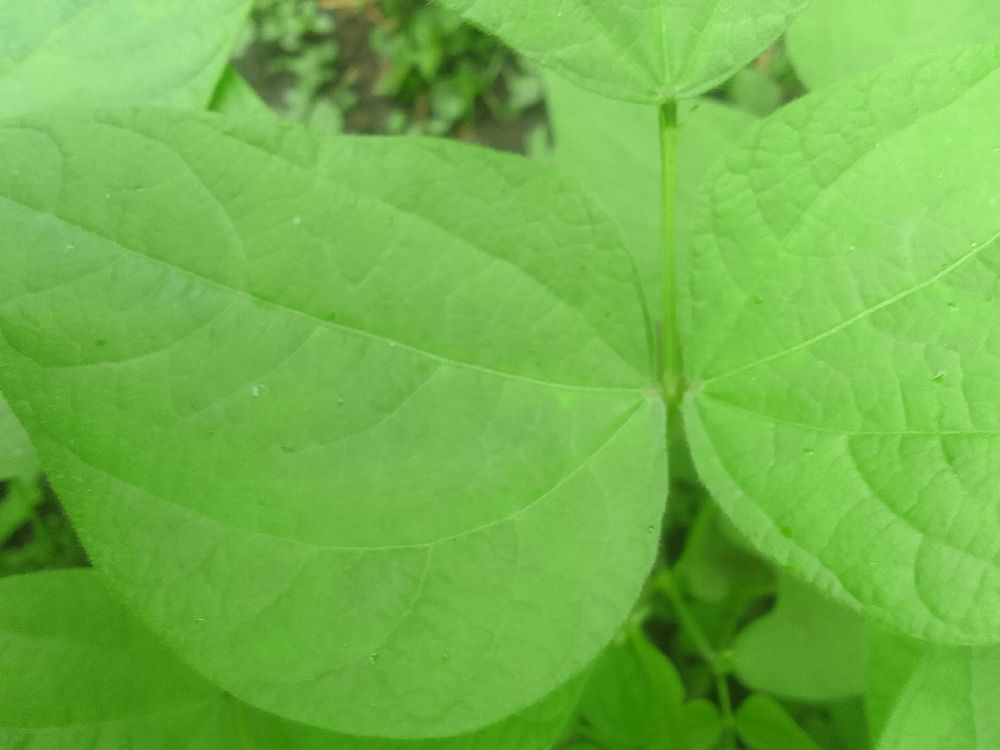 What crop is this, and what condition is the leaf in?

common bean, healthy
